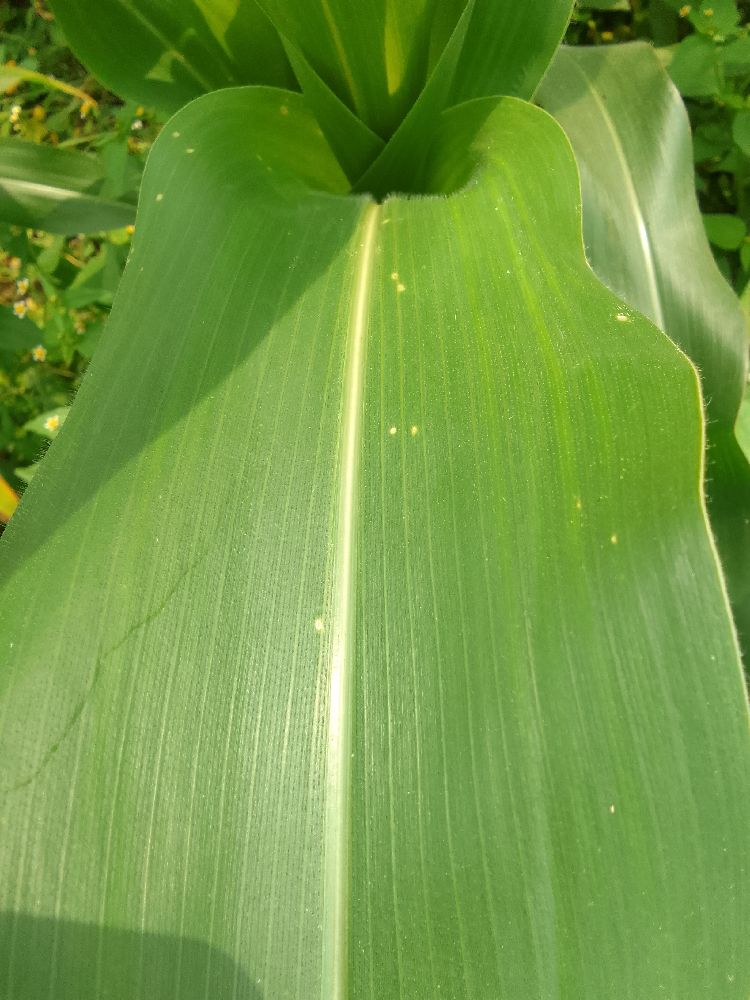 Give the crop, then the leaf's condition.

maize, healthy
